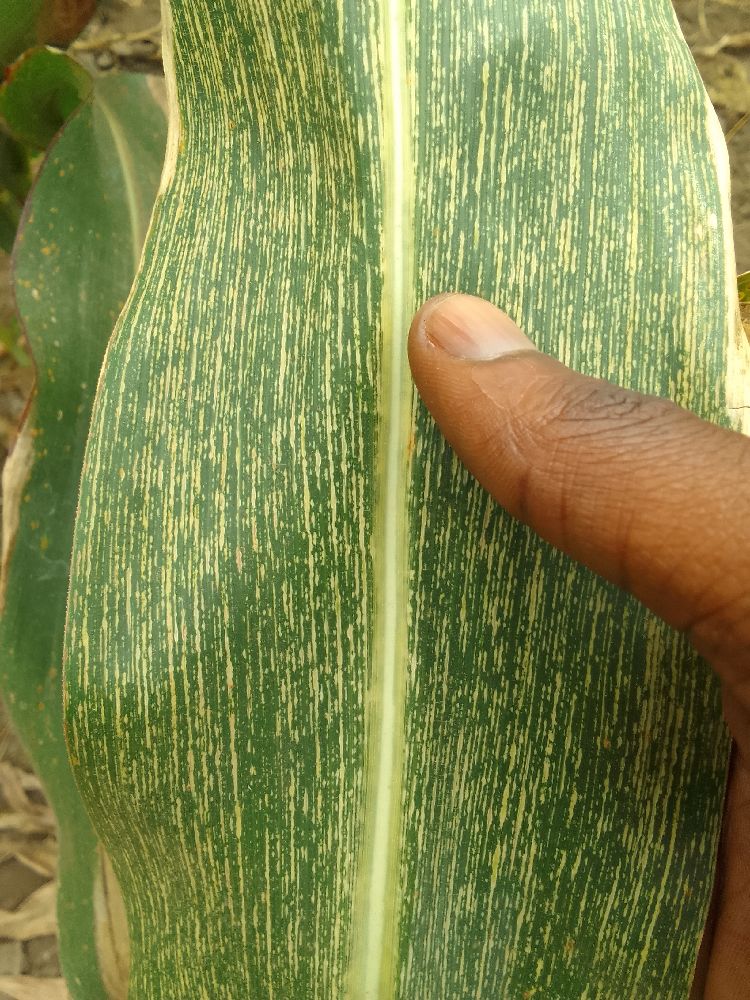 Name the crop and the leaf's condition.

maize, maize streak virus
